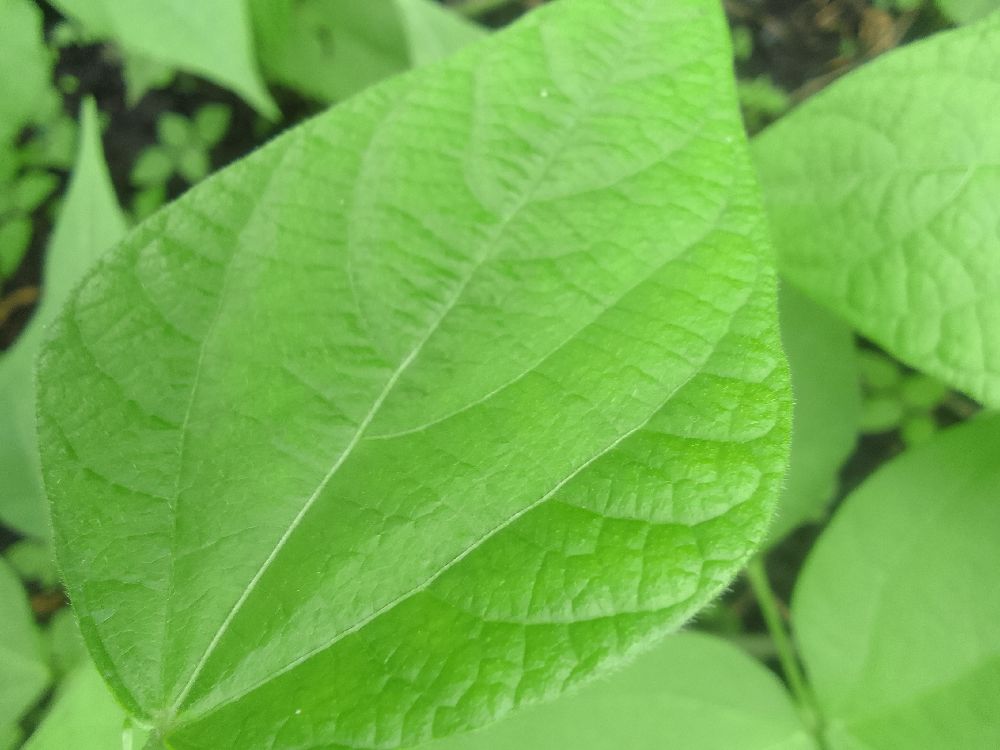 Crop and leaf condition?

common bean, healthy
